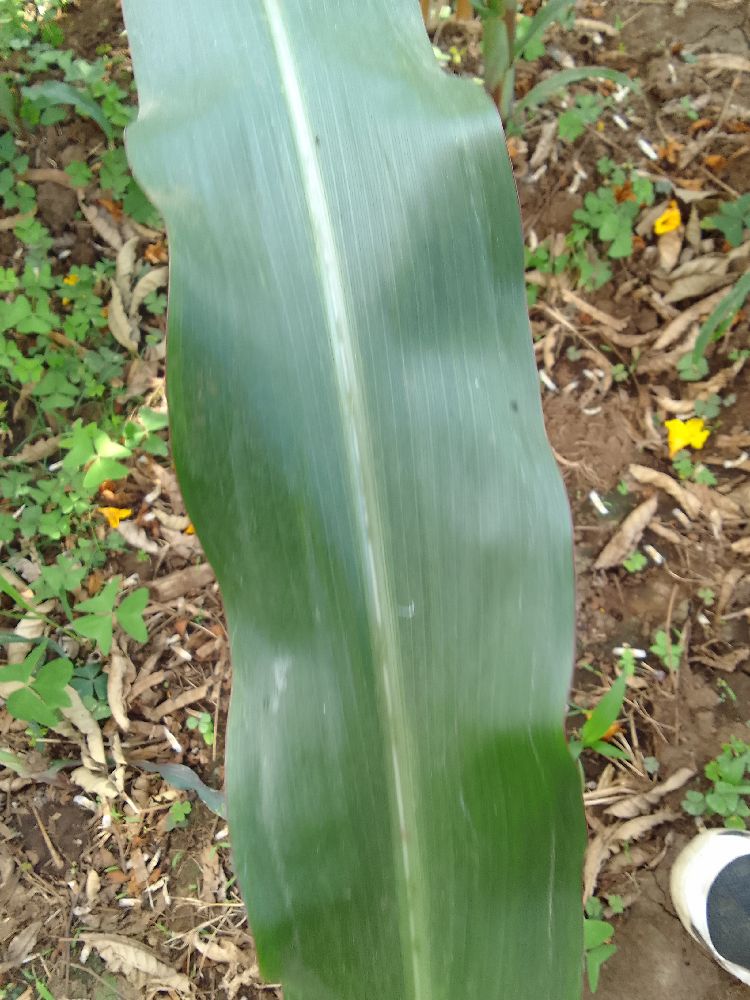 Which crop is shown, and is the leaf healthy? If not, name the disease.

maize, healthy
